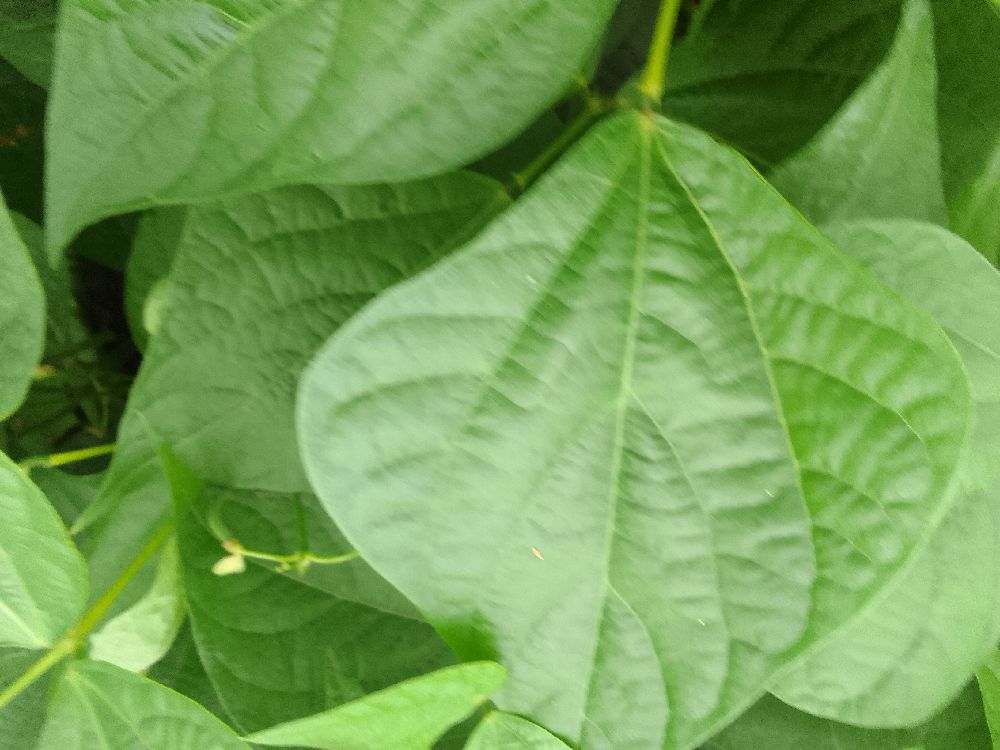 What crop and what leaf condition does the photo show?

common bean, healthy
